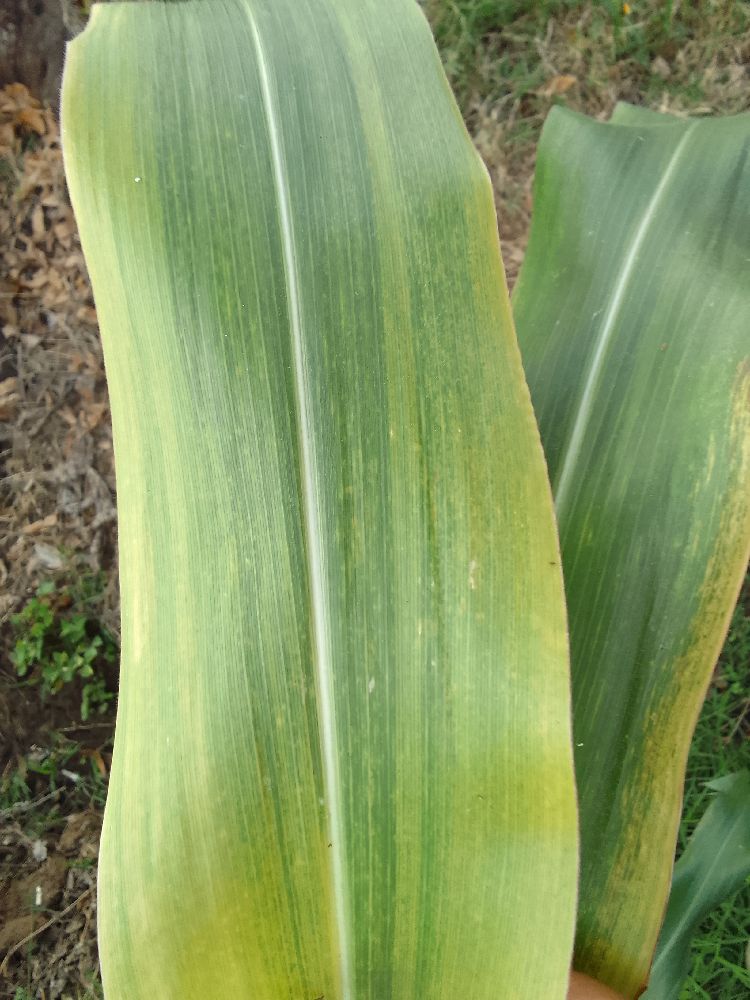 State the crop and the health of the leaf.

maize, maize lethal necrosis
